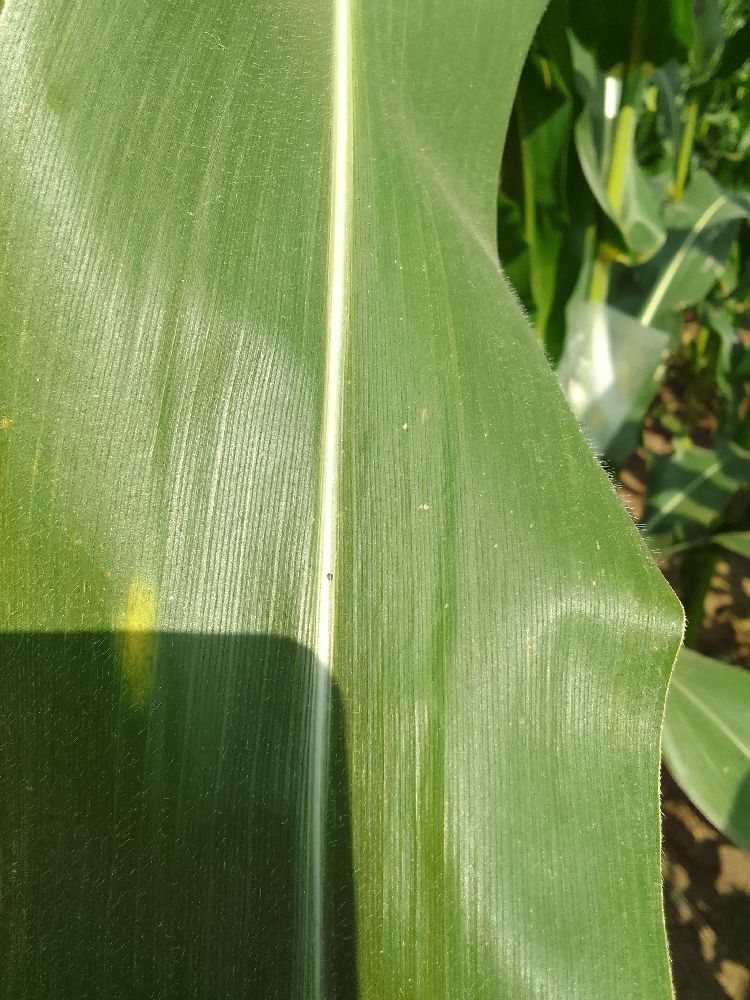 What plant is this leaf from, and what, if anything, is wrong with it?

maize, healthy
